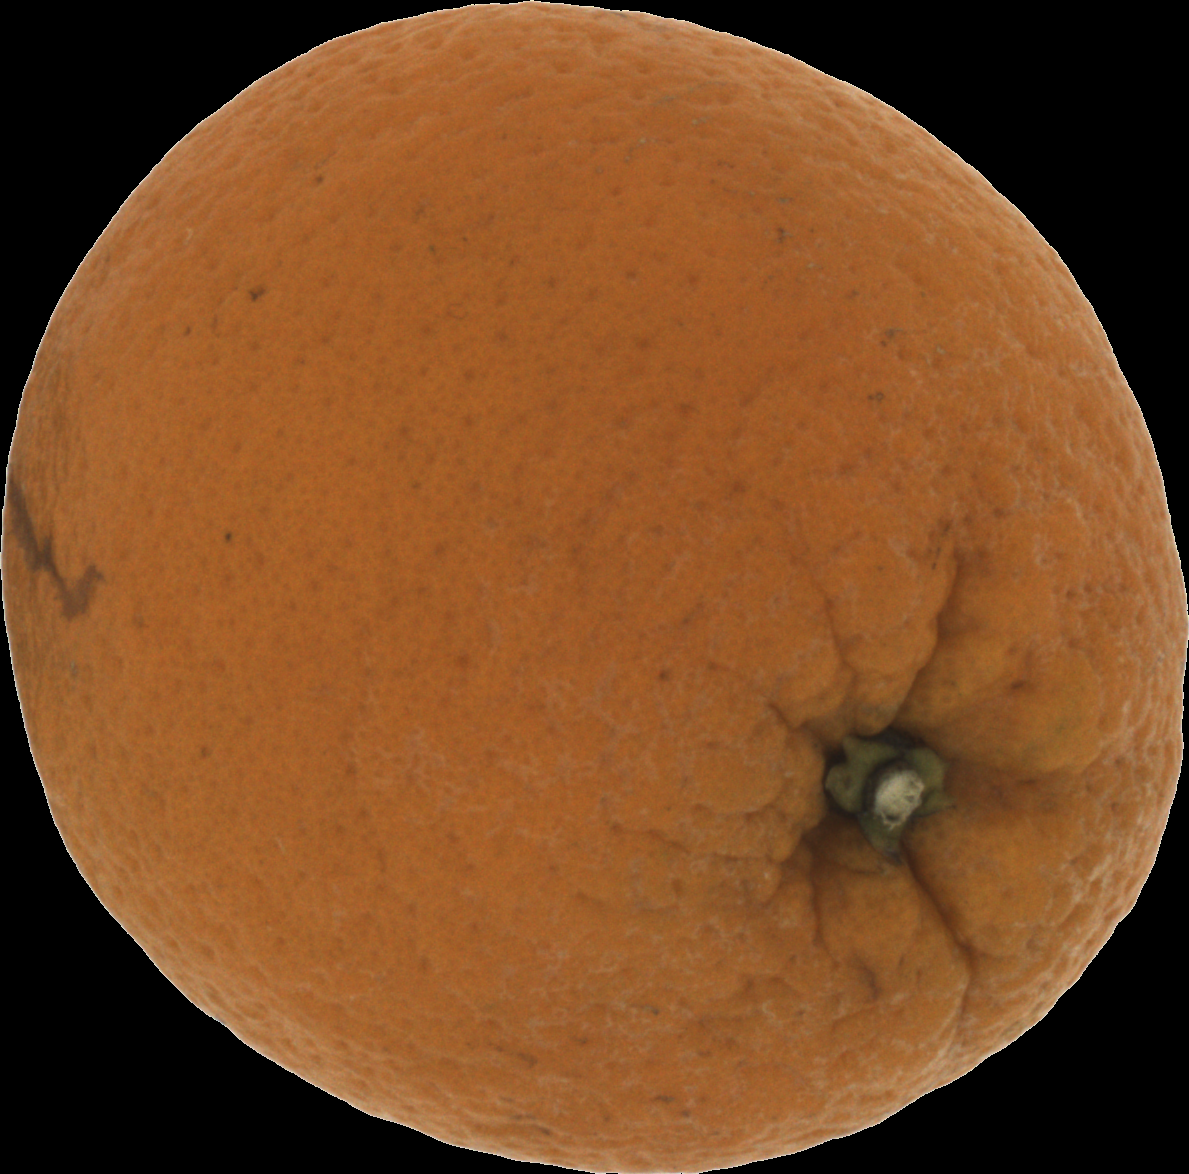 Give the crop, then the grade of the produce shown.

orange, bad
